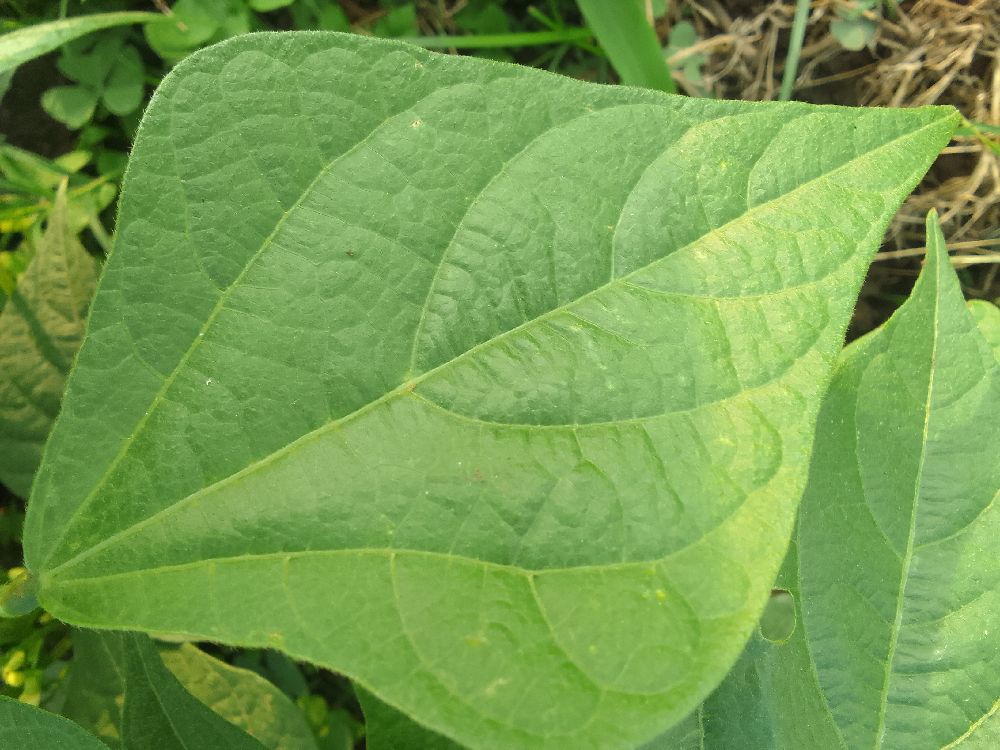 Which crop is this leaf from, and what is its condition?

common bean, healthy
